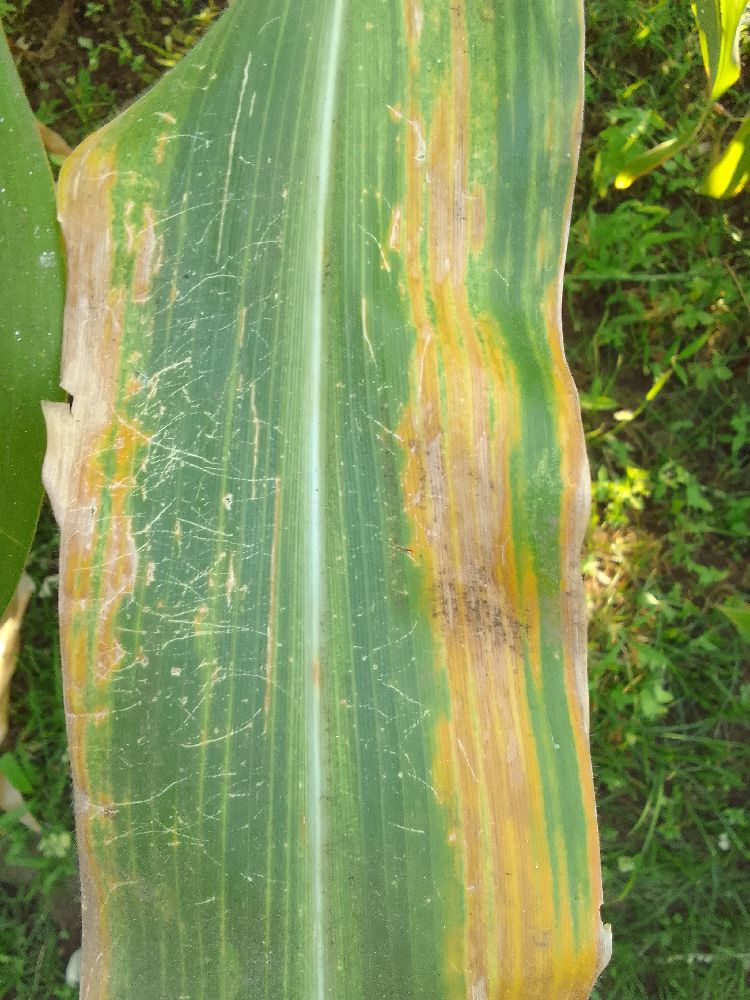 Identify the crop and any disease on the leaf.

maize, maize lethal necrosis
